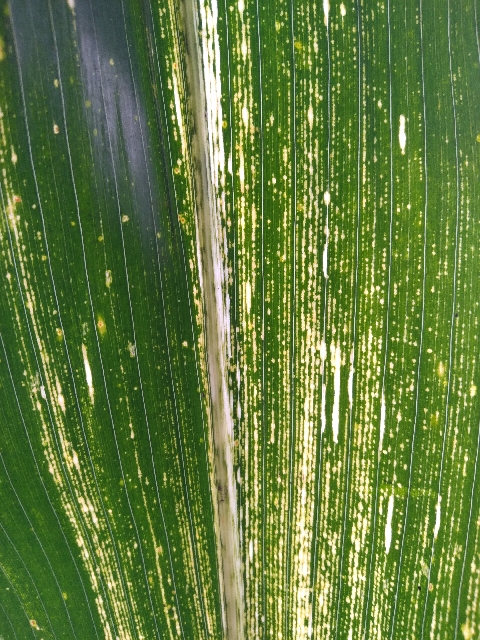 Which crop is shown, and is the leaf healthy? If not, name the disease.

maize, maize streak virus
